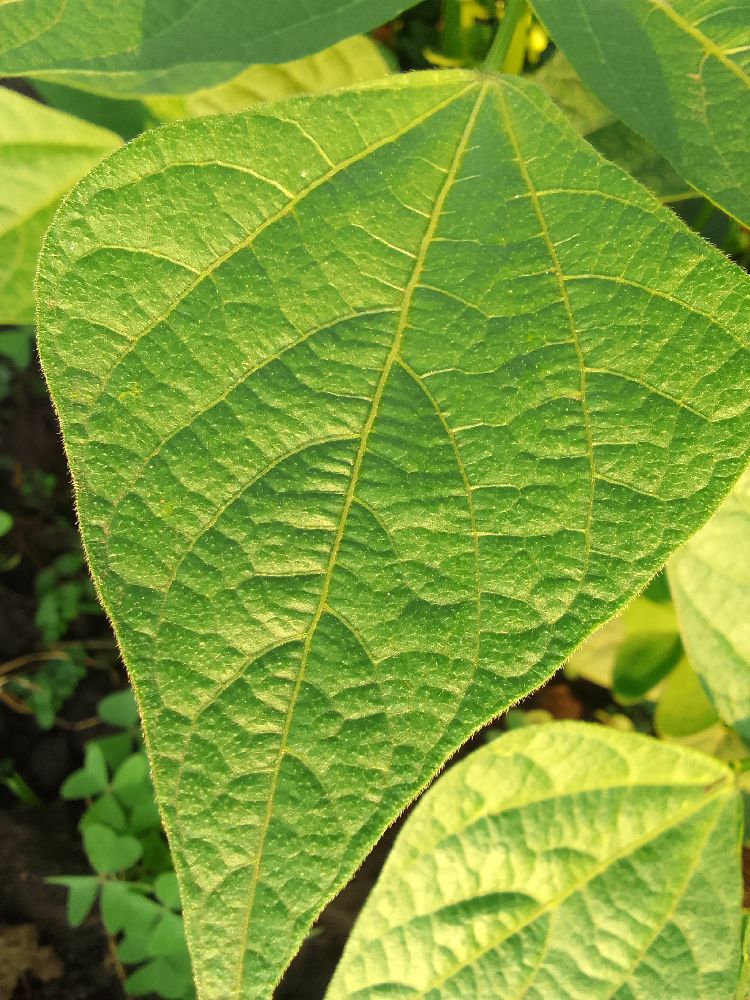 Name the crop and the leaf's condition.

common bean, healthy
